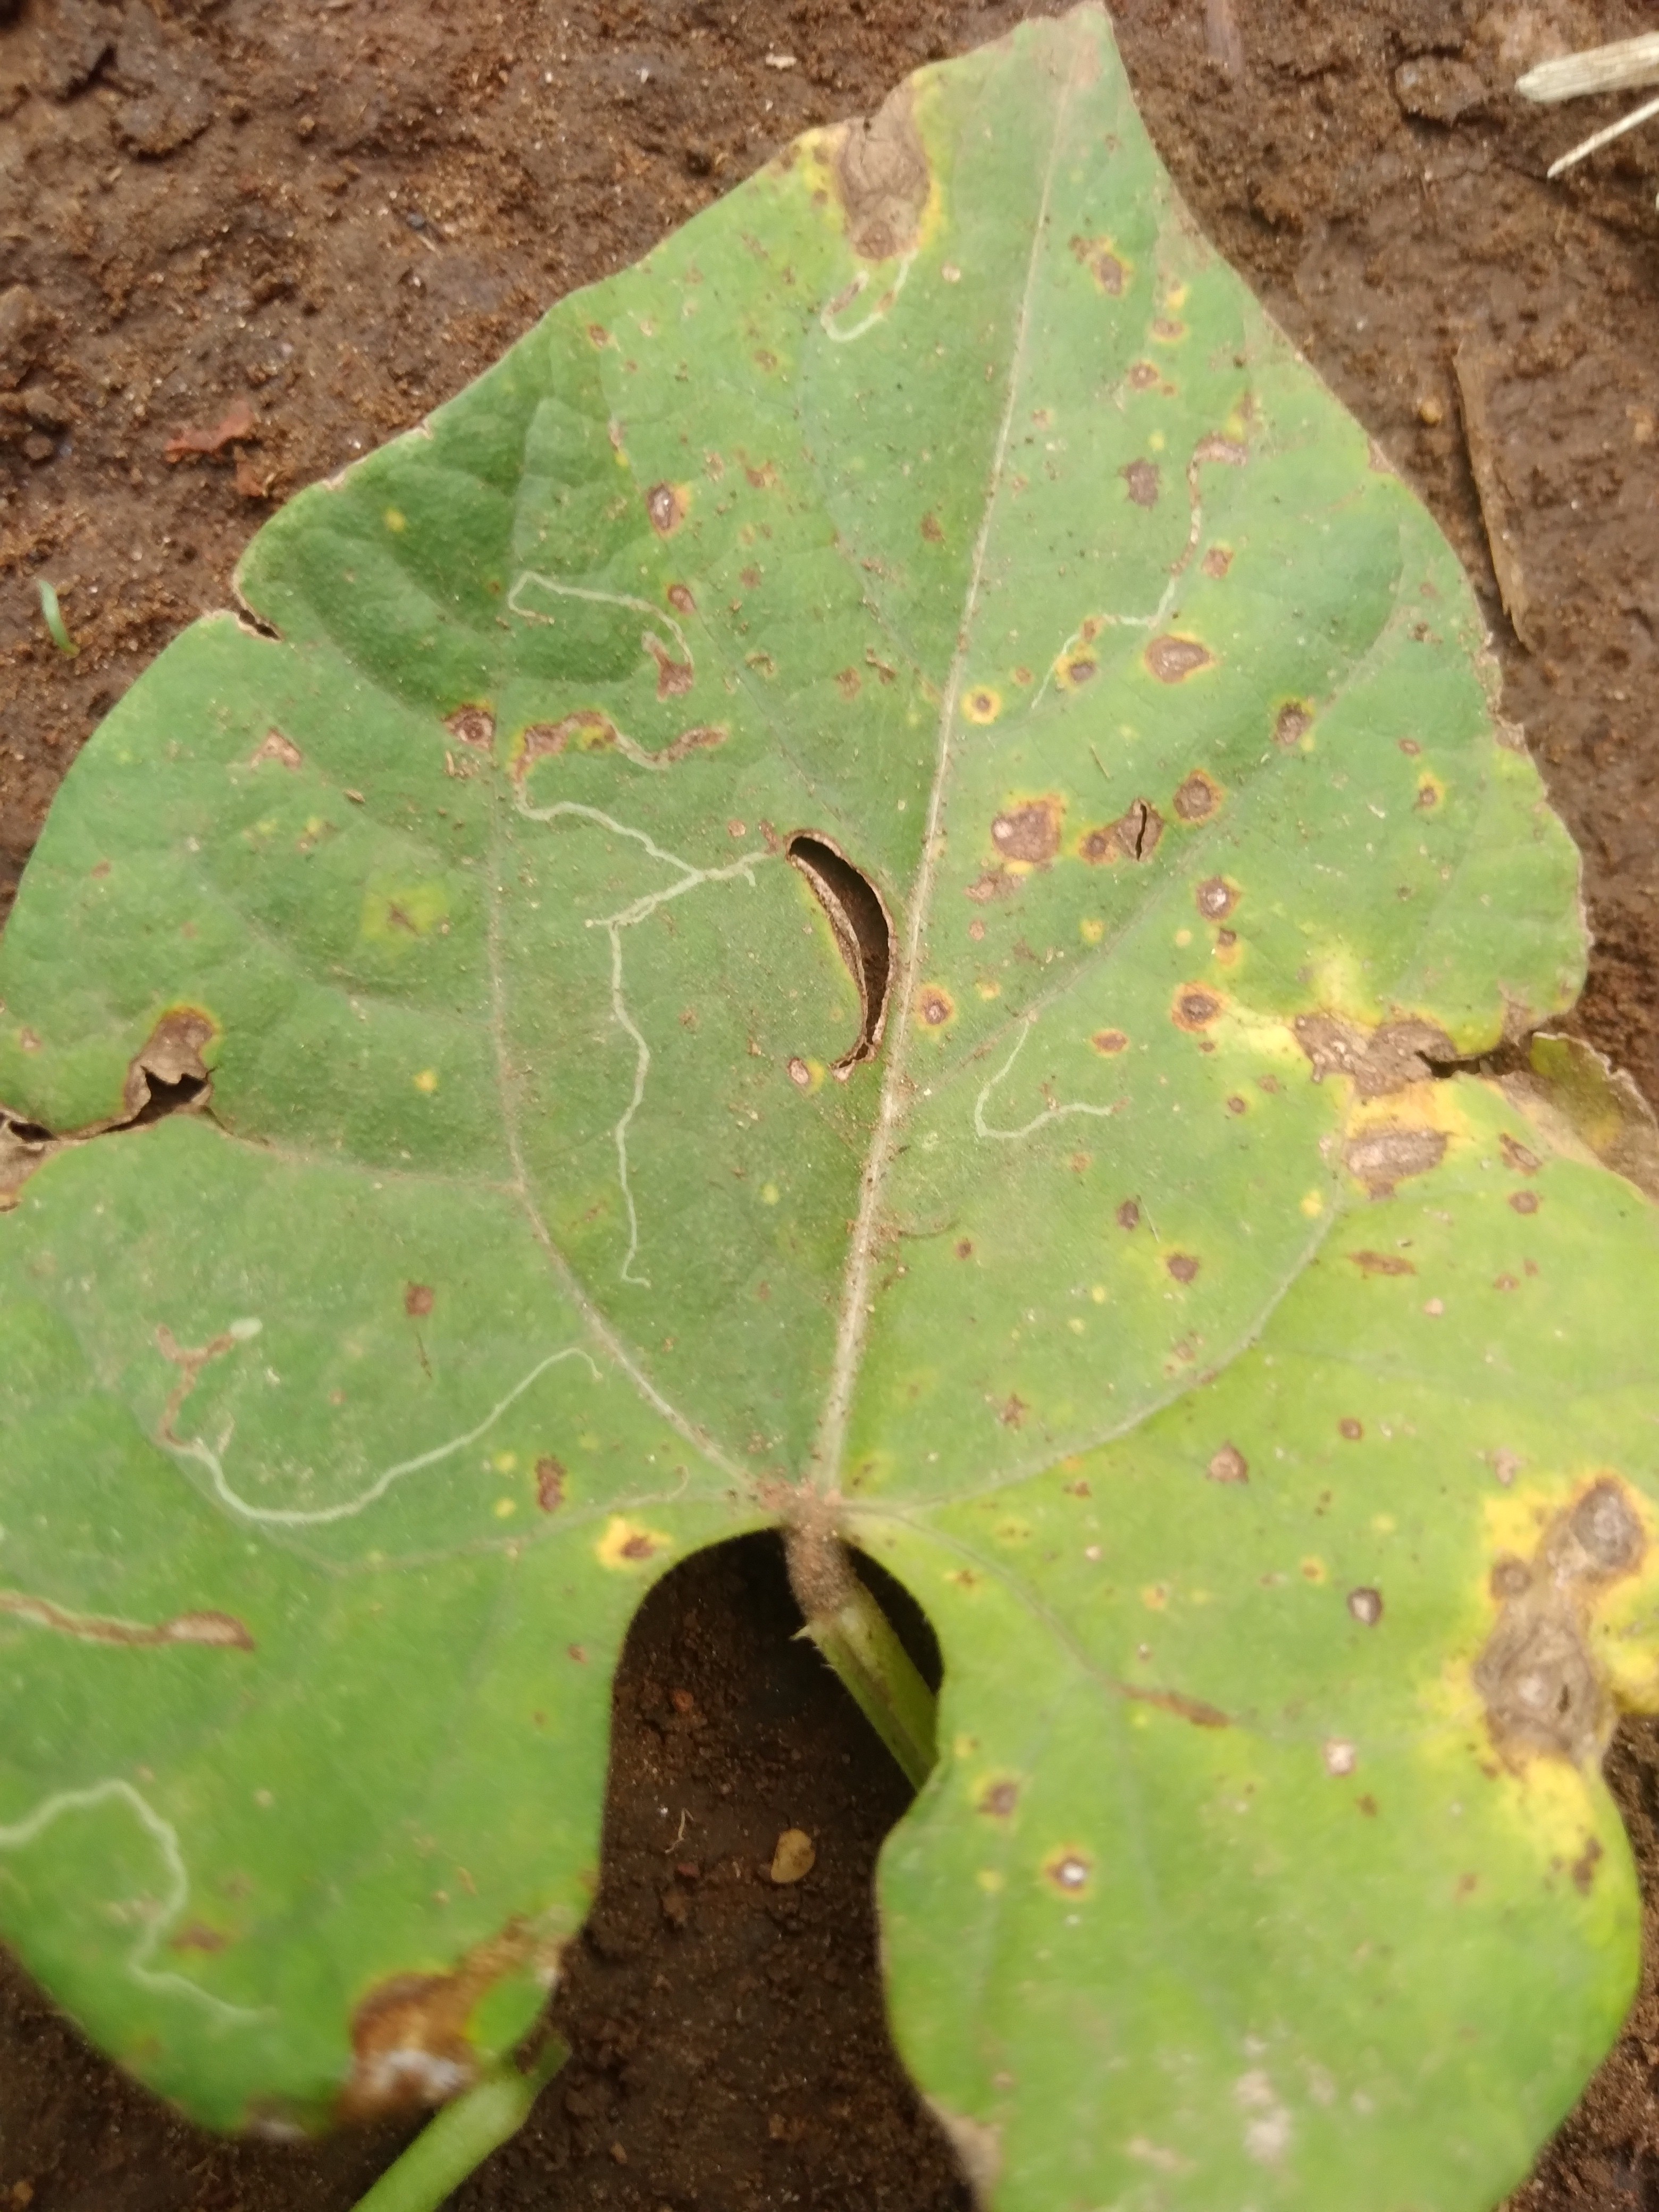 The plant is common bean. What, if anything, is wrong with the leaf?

rust
